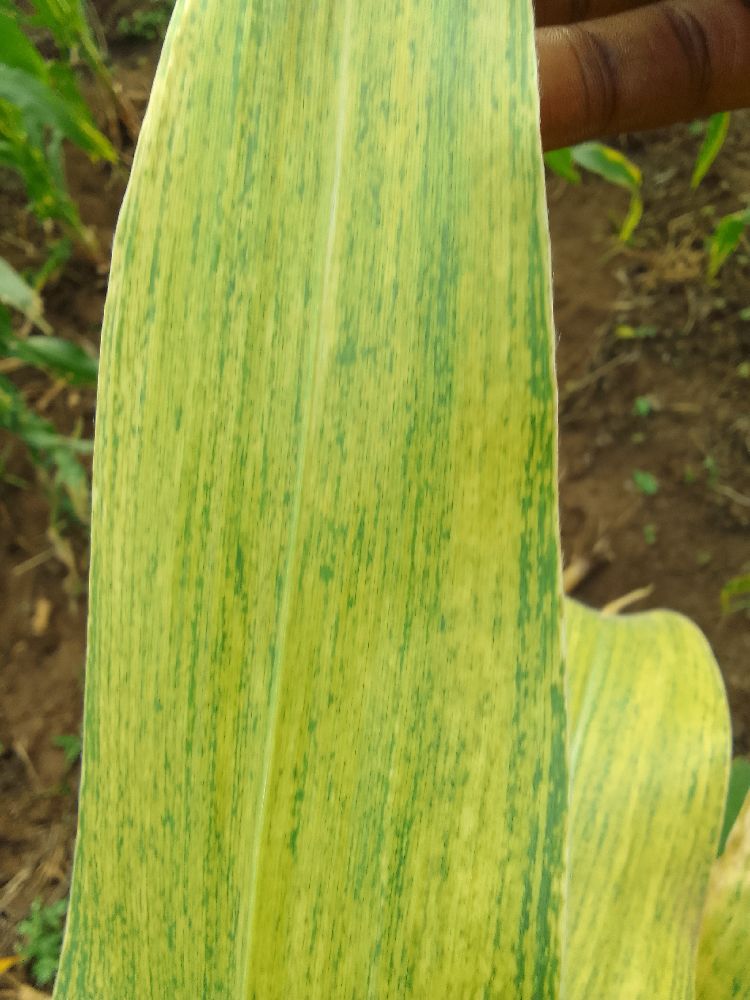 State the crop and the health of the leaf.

maize, maize lethal necrosis
